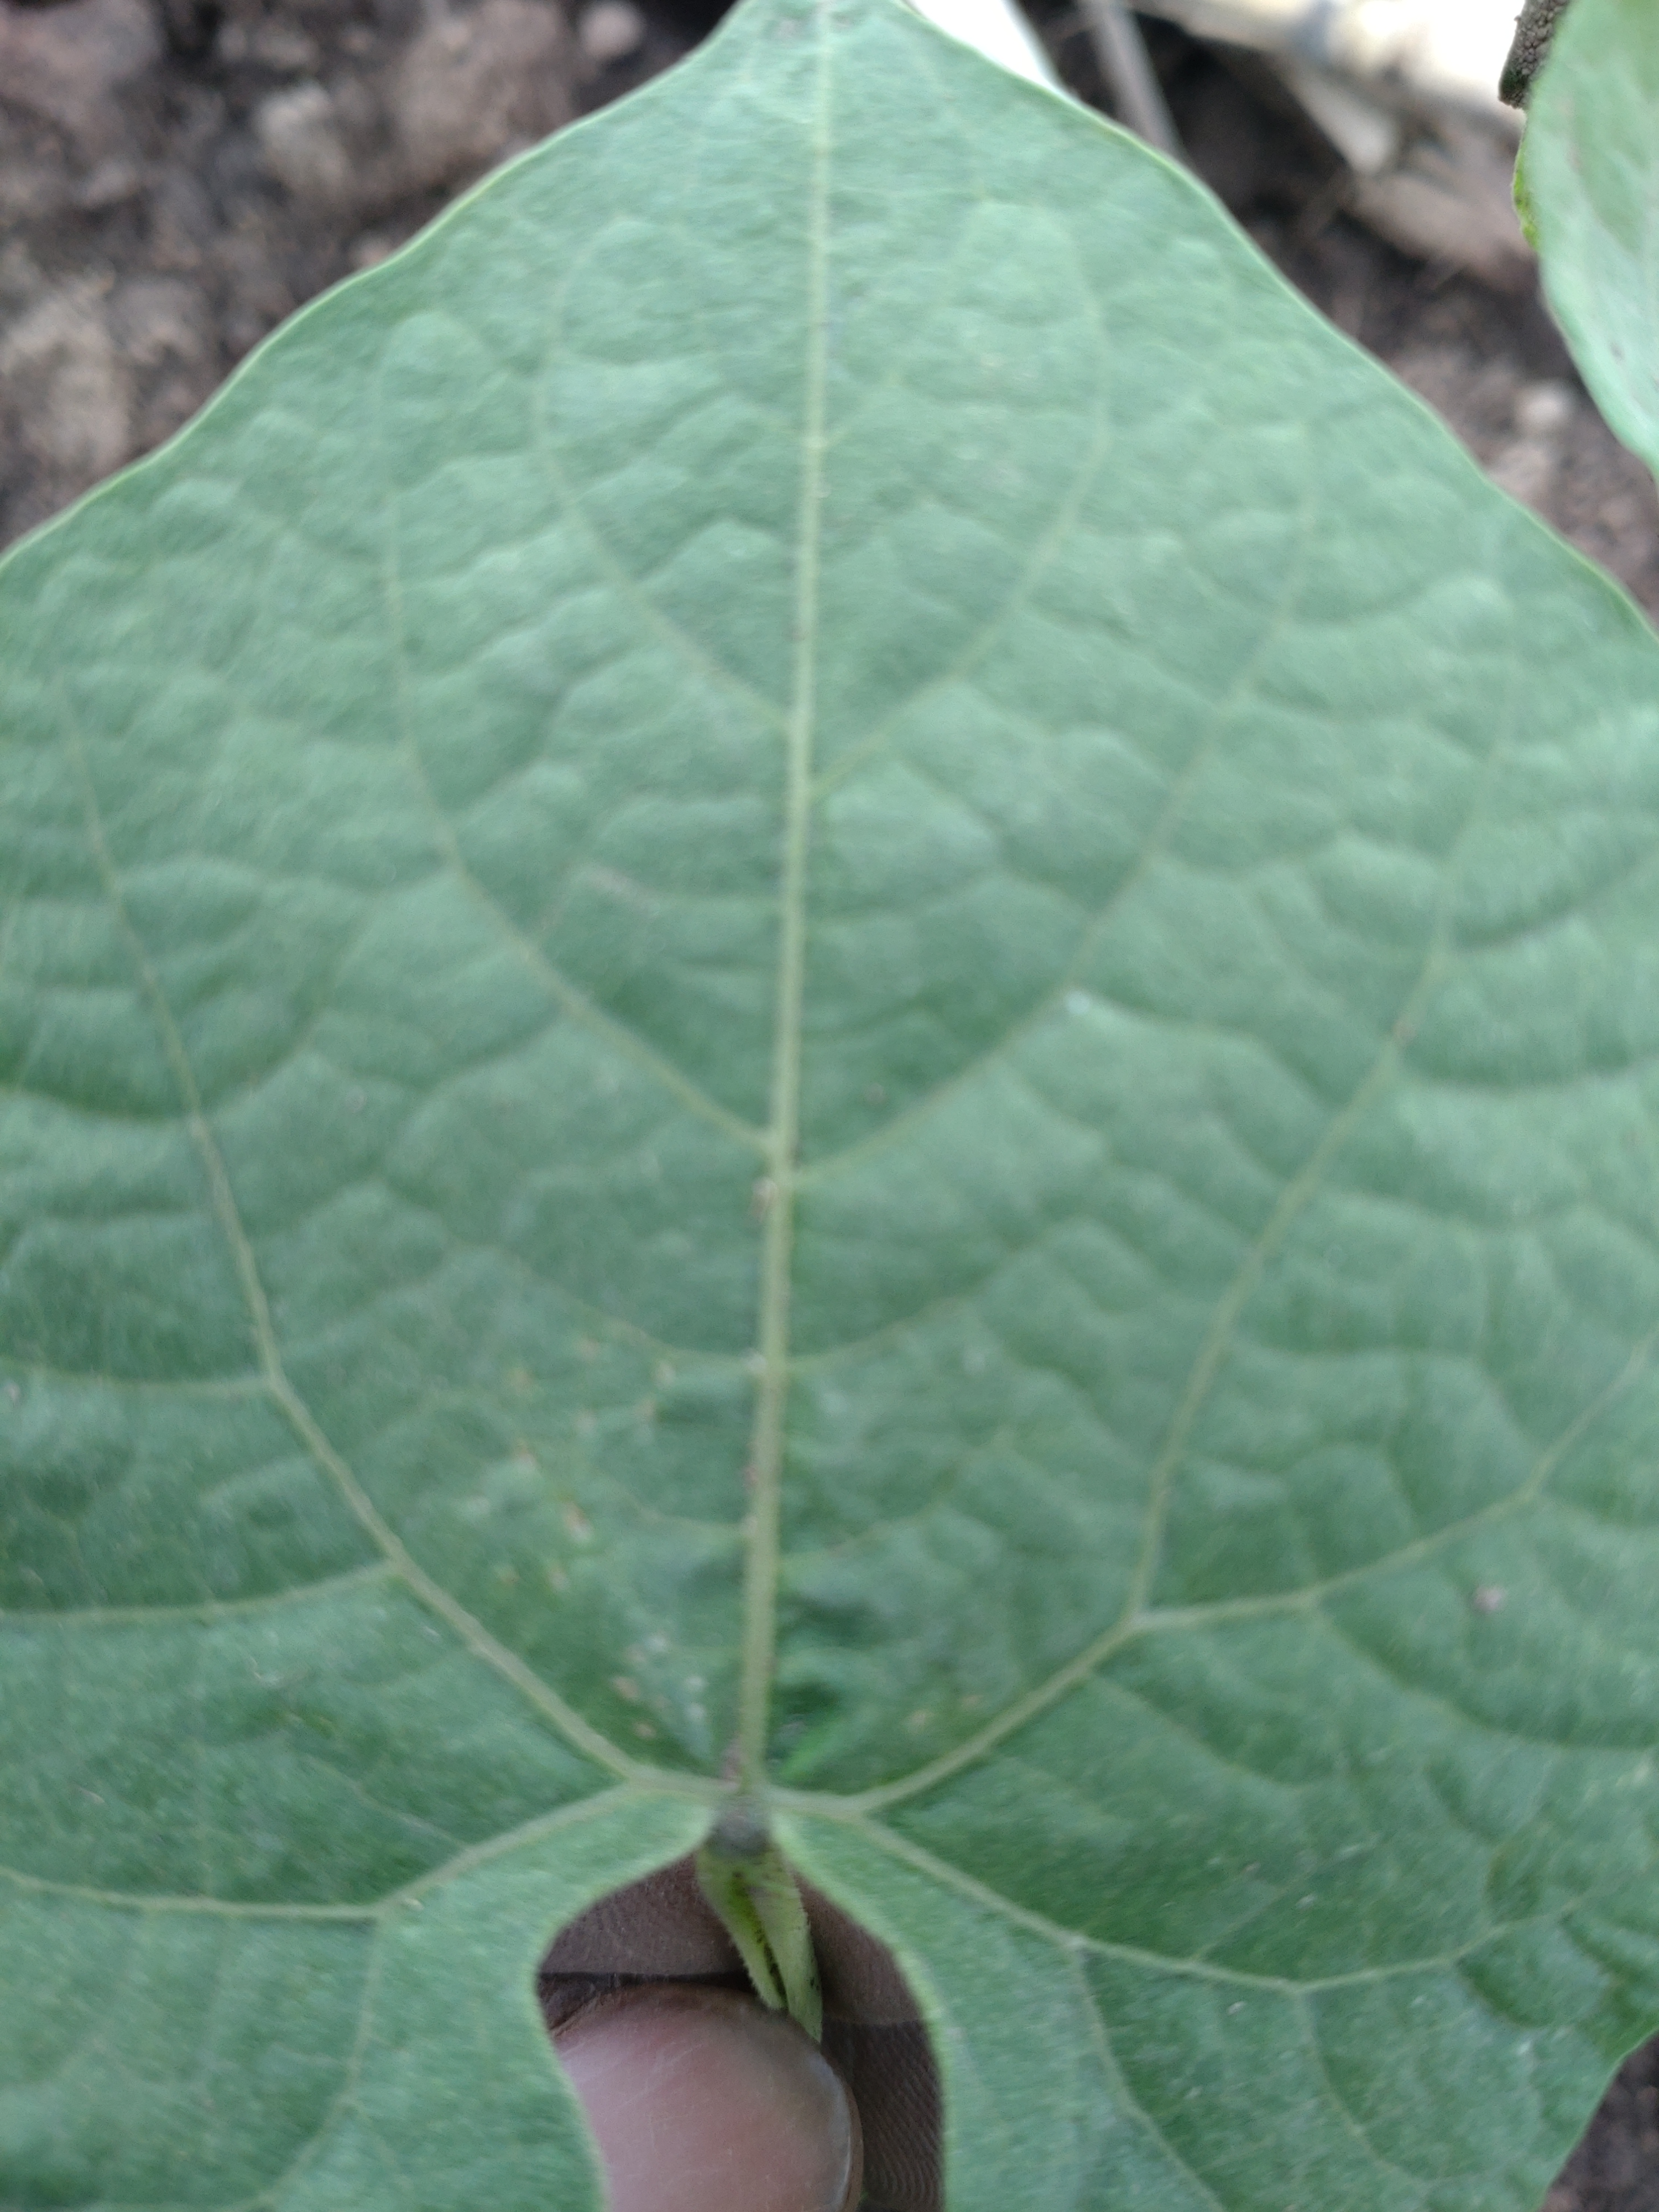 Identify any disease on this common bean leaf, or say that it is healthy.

healthy
